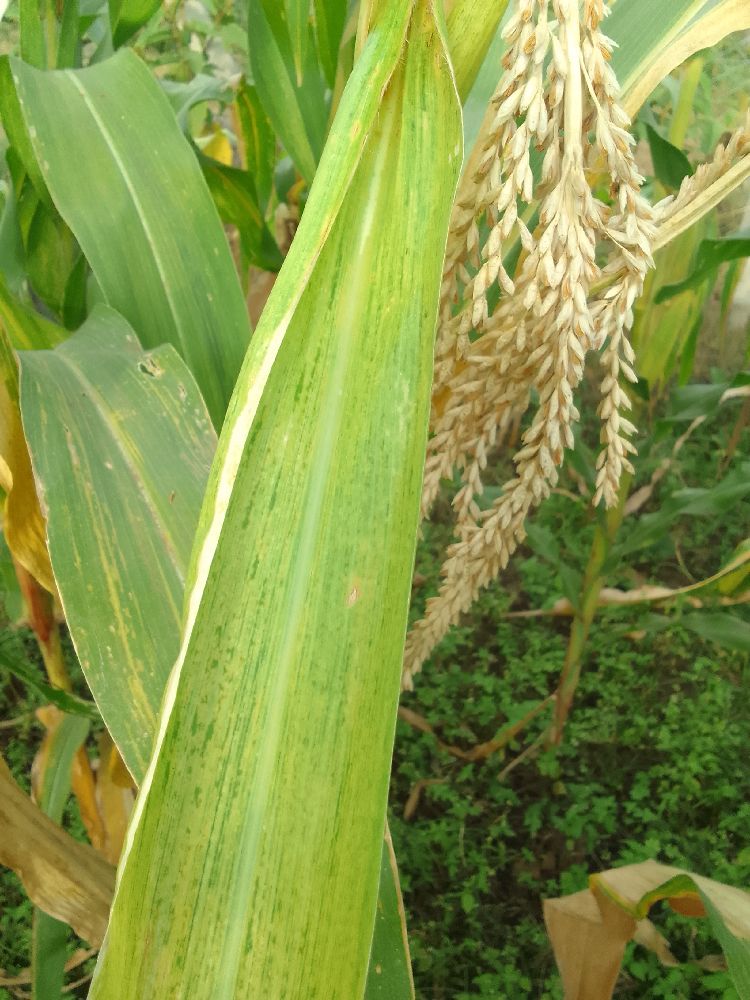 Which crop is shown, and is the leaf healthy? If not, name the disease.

maize, maize lethal necrosis
